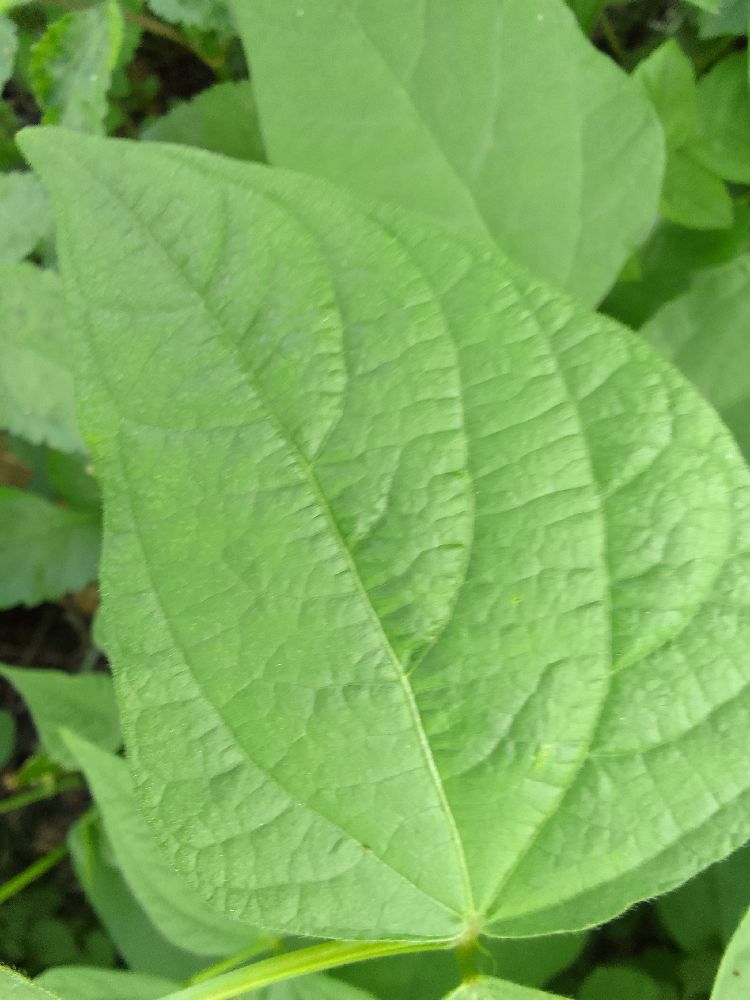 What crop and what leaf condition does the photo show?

common bean, healthy
